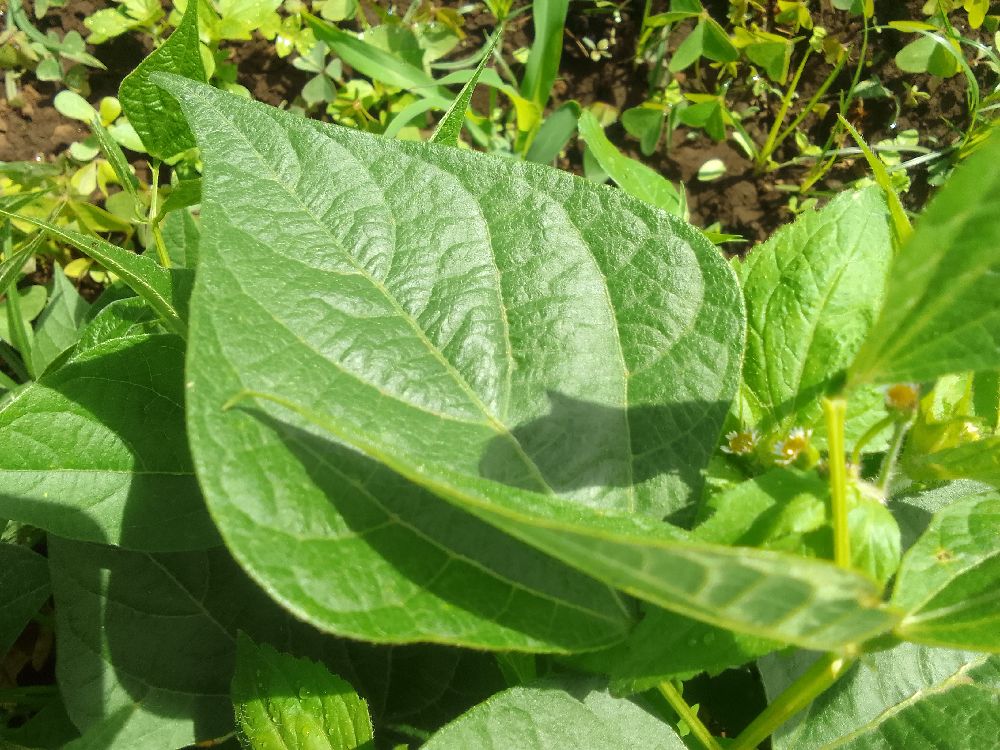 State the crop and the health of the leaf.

common bean, healthy
